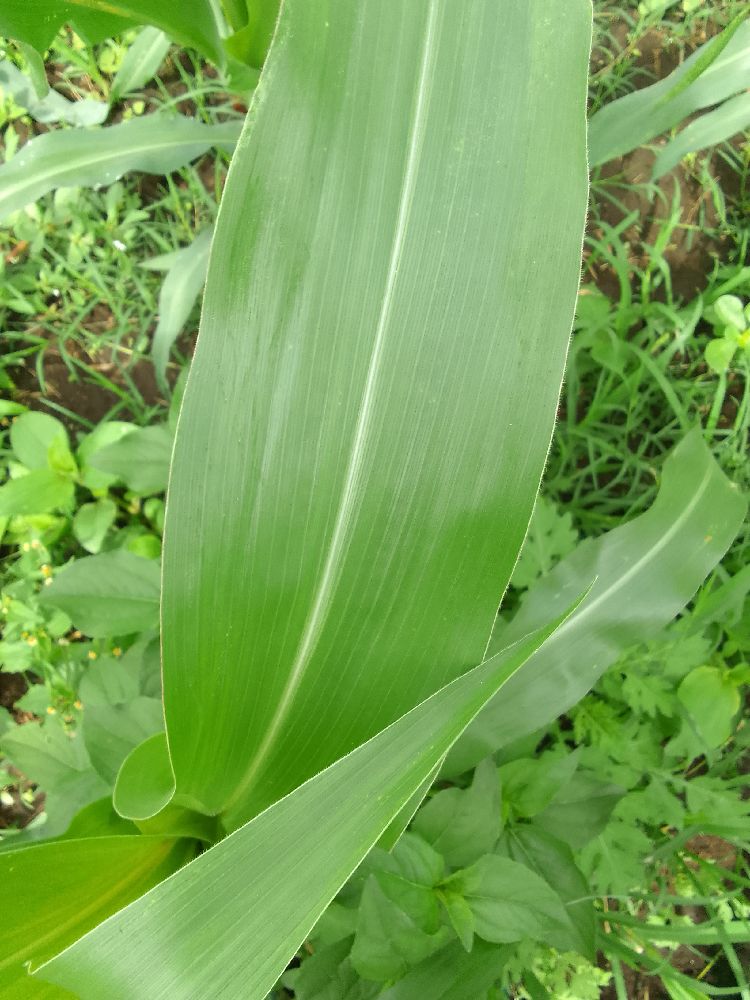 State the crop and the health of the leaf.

maize, healthy
